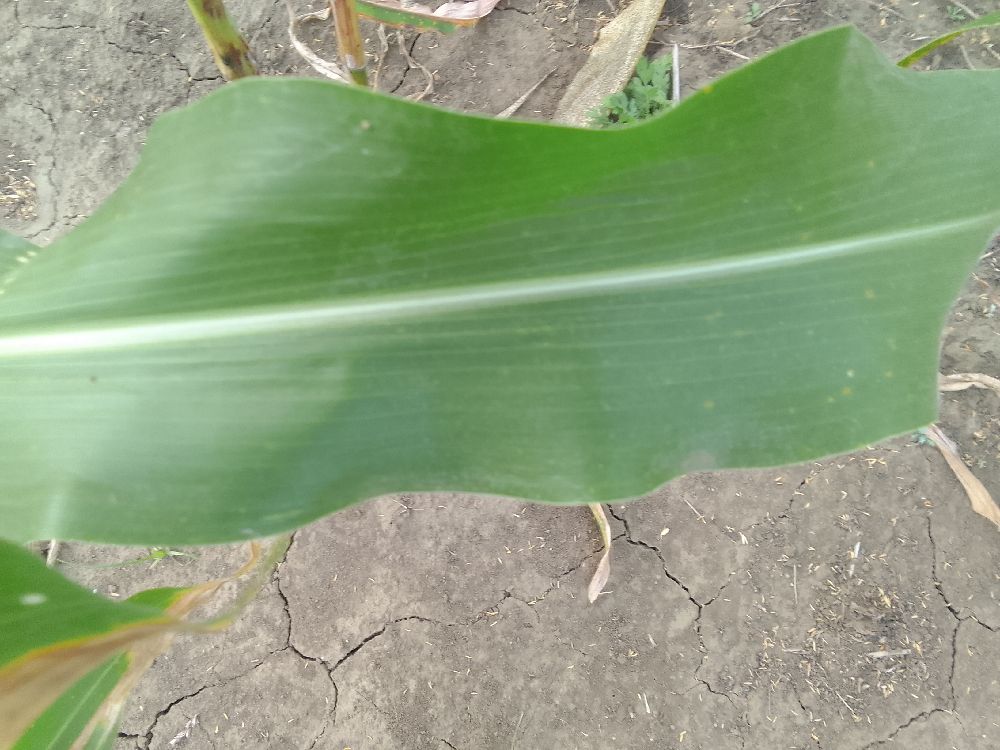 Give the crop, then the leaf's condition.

maize, healthy
